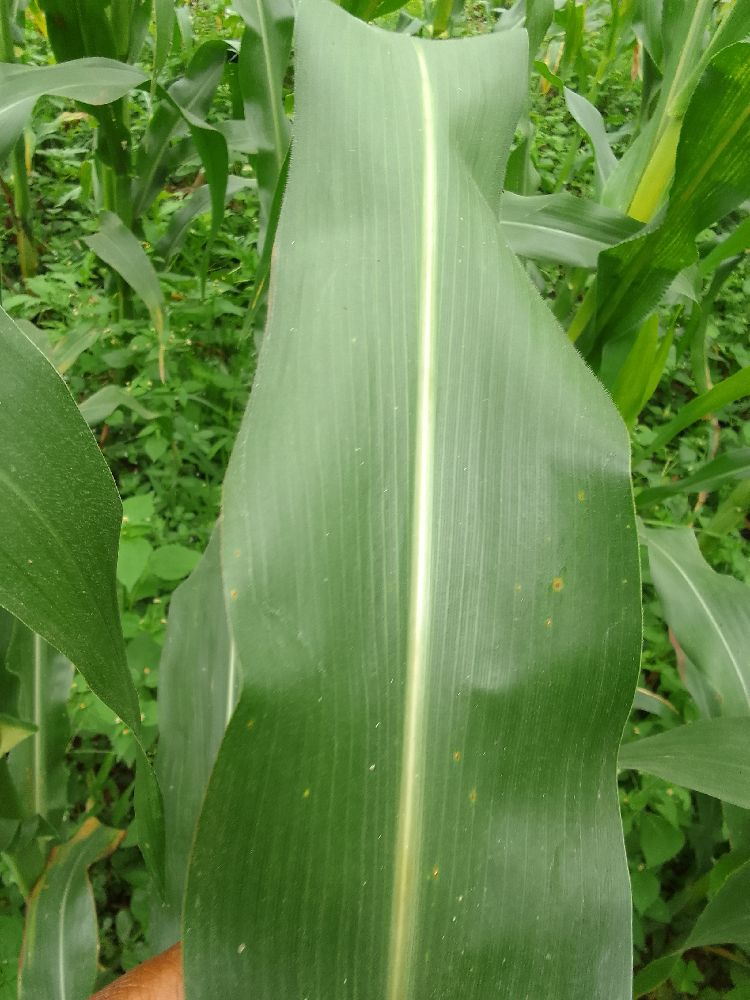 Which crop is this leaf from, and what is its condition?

maize, healthy
